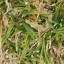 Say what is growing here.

grass
